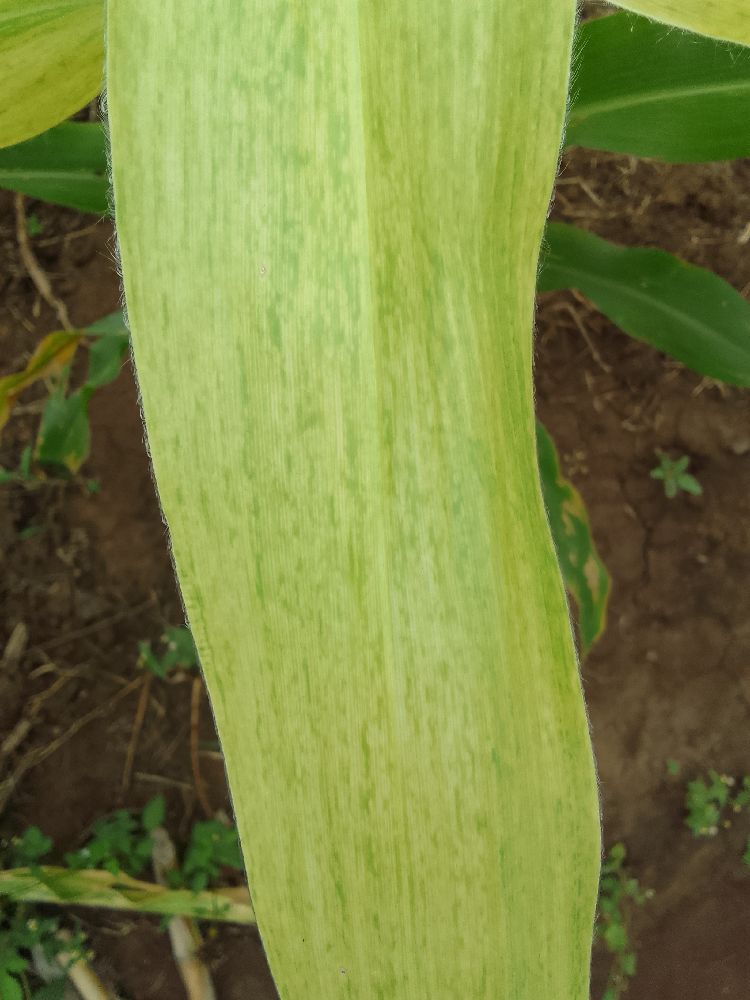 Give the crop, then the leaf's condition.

maize, maize lethal necrosis
